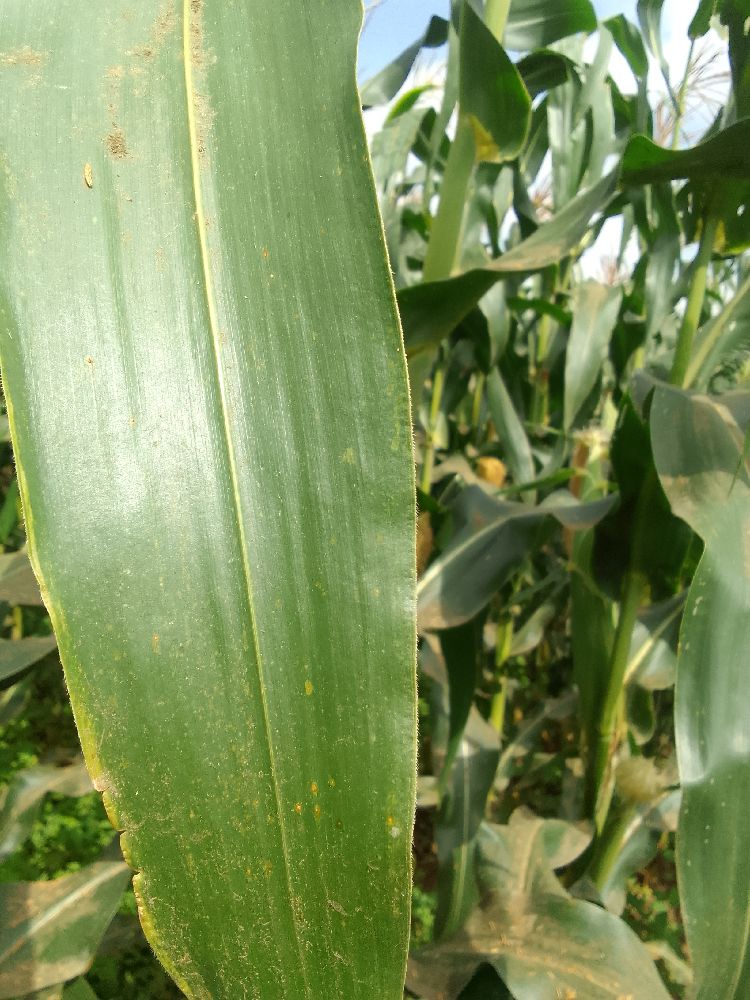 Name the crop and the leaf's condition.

maize, healthy
